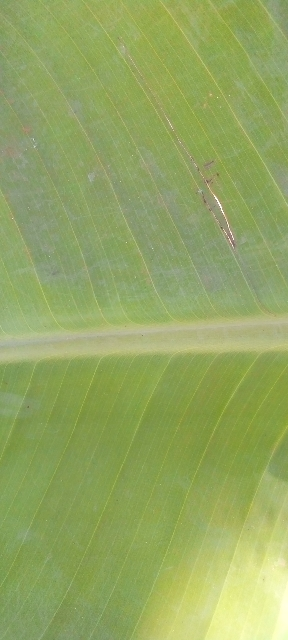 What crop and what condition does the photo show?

banana, healthy
